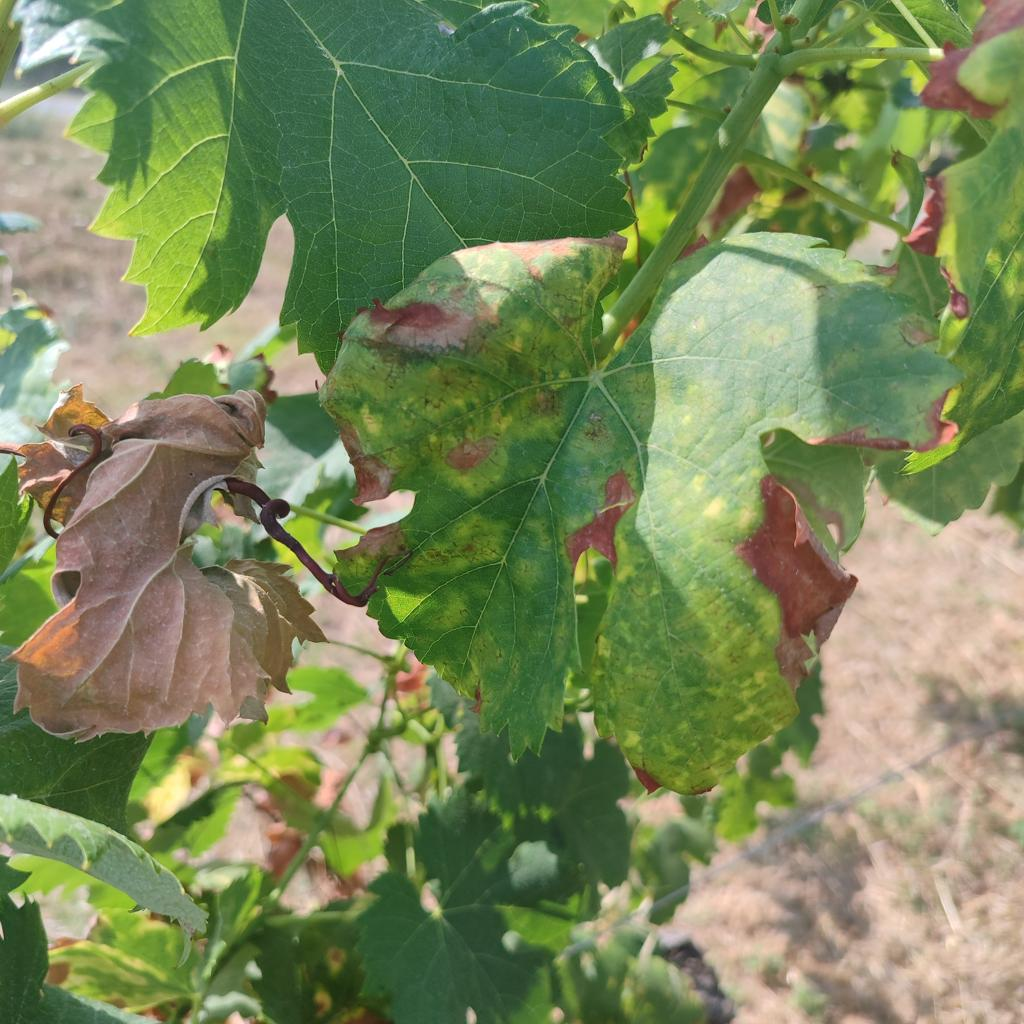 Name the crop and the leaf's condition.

grapevine, esca complex
